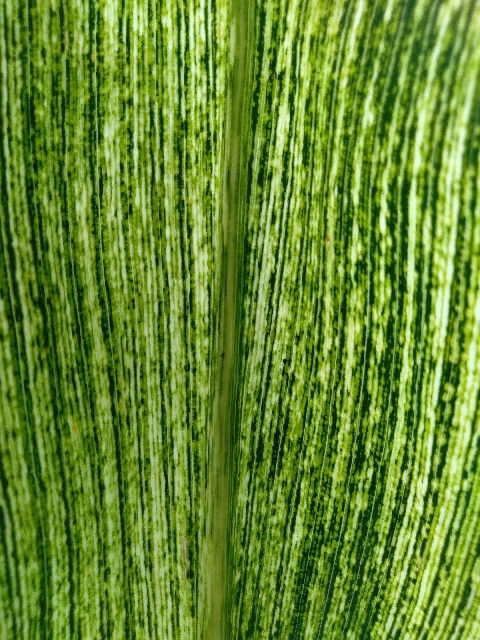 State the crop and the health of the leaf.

maize, maize streak virus
